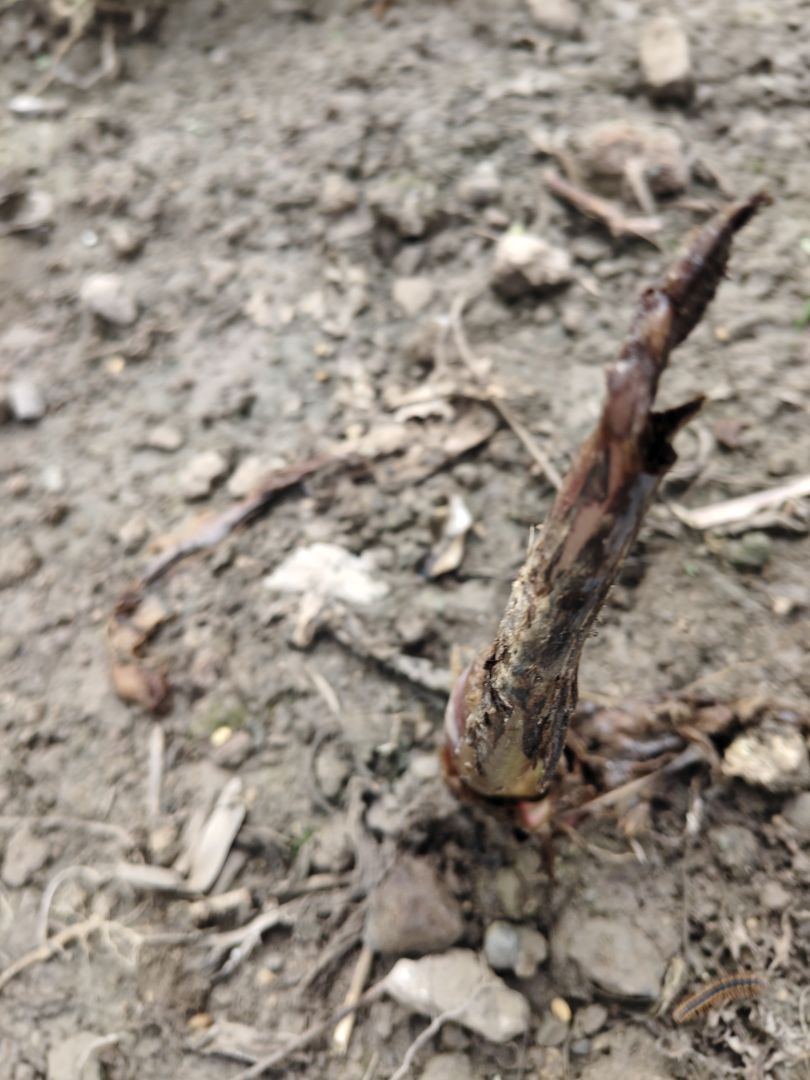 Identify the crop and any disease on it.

taro, root rot
